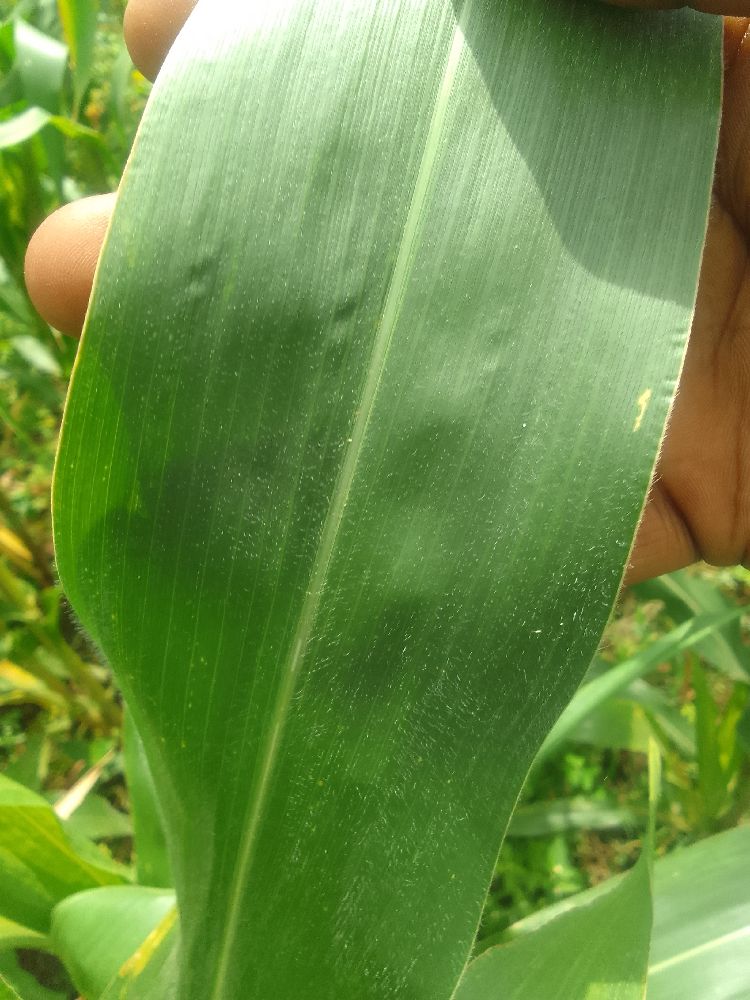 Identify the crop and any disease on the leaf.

maize, healthy
